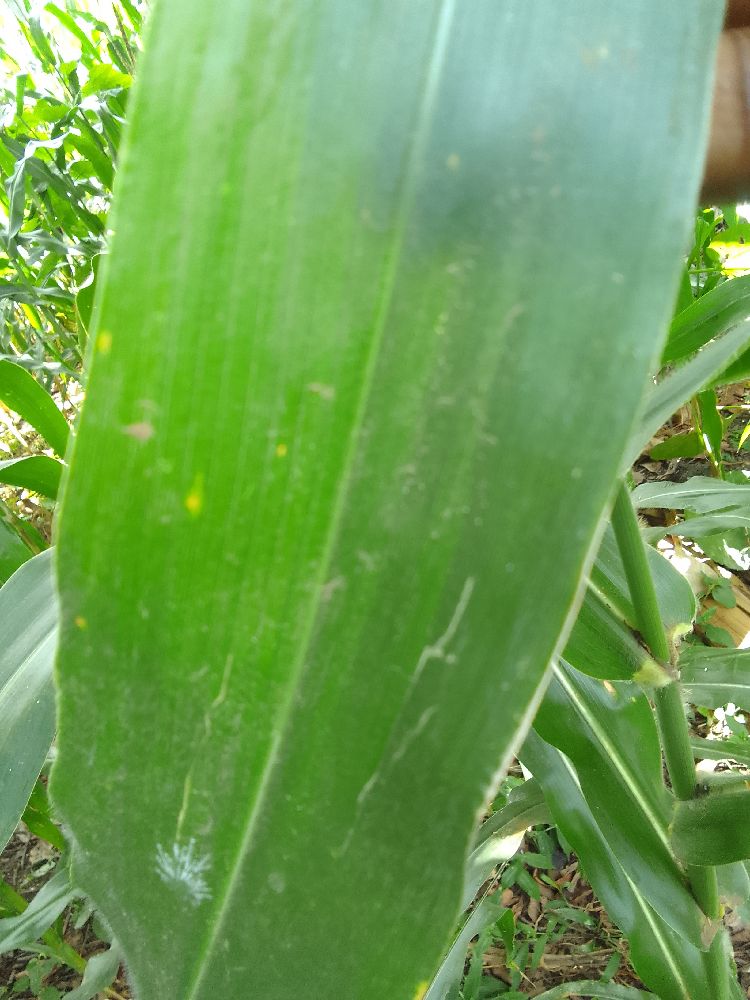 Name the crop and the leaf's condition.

maize, healthy
